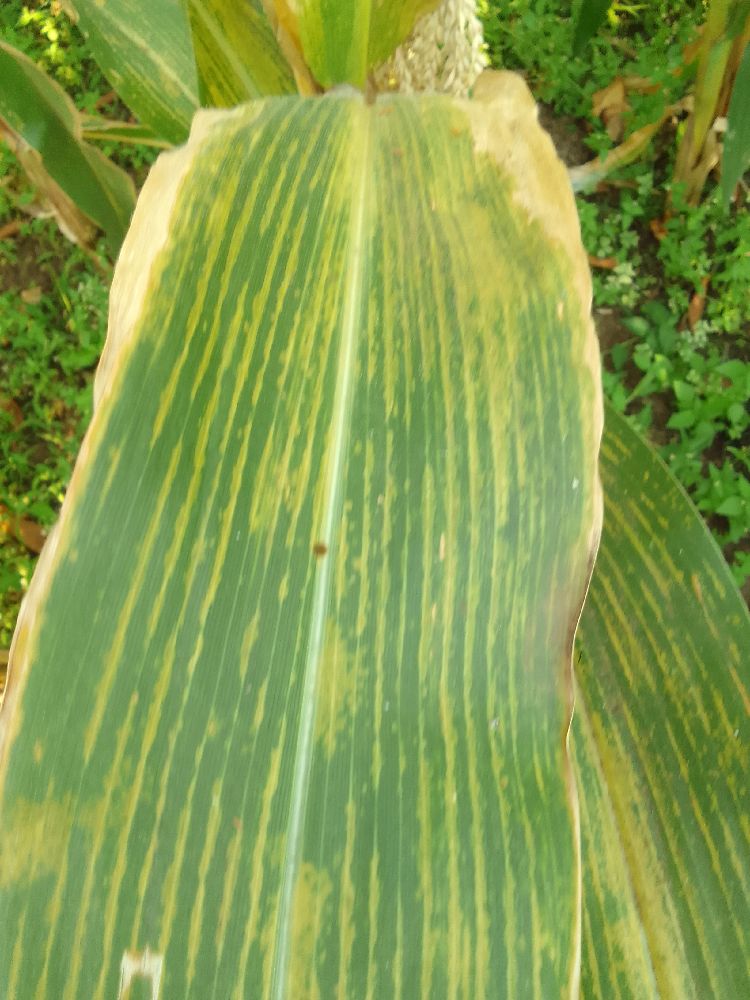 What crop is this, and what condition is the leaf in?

maize, maize lethal necrosis
